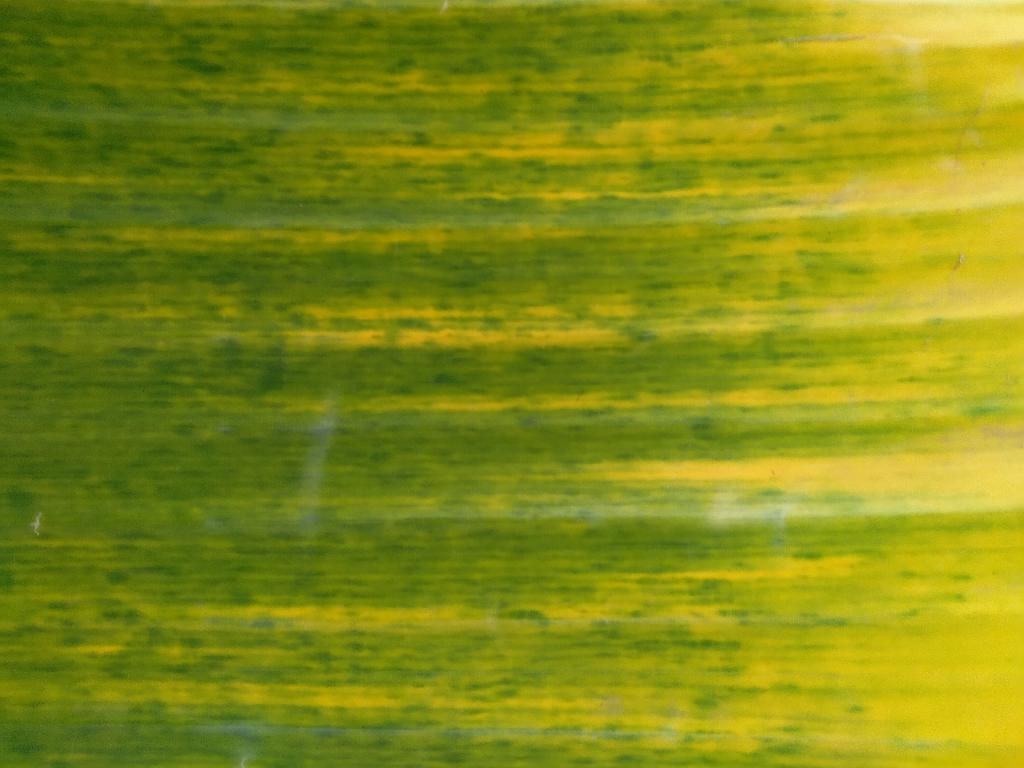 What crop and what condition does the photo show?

banana, fusarium wilt race 1
